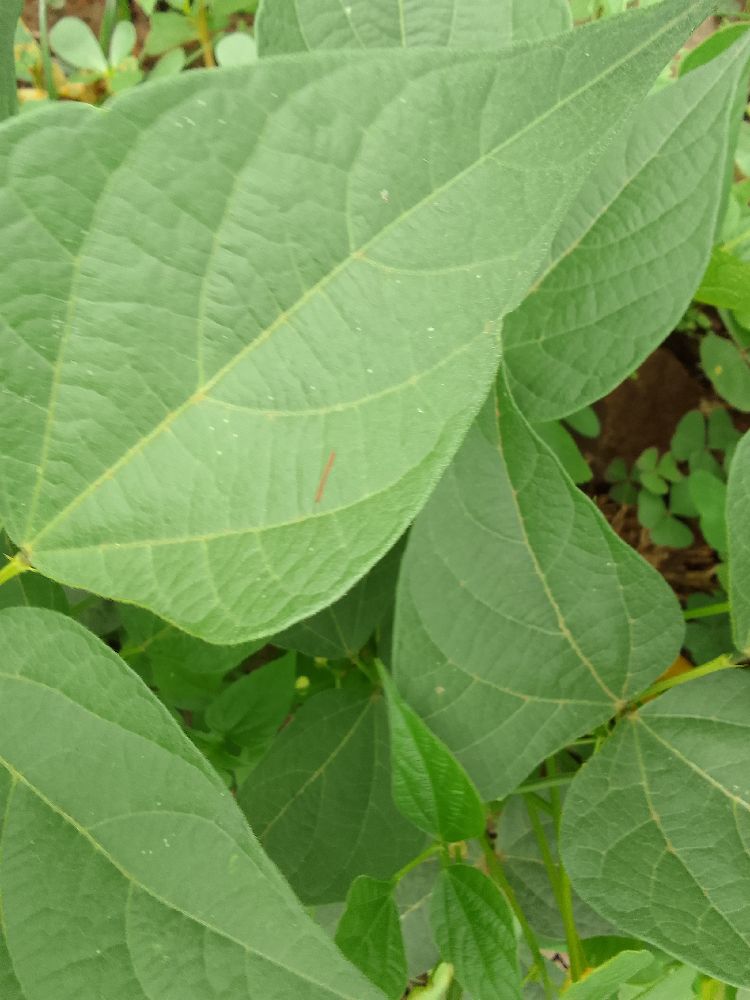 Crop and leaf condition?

common bean, healthy
